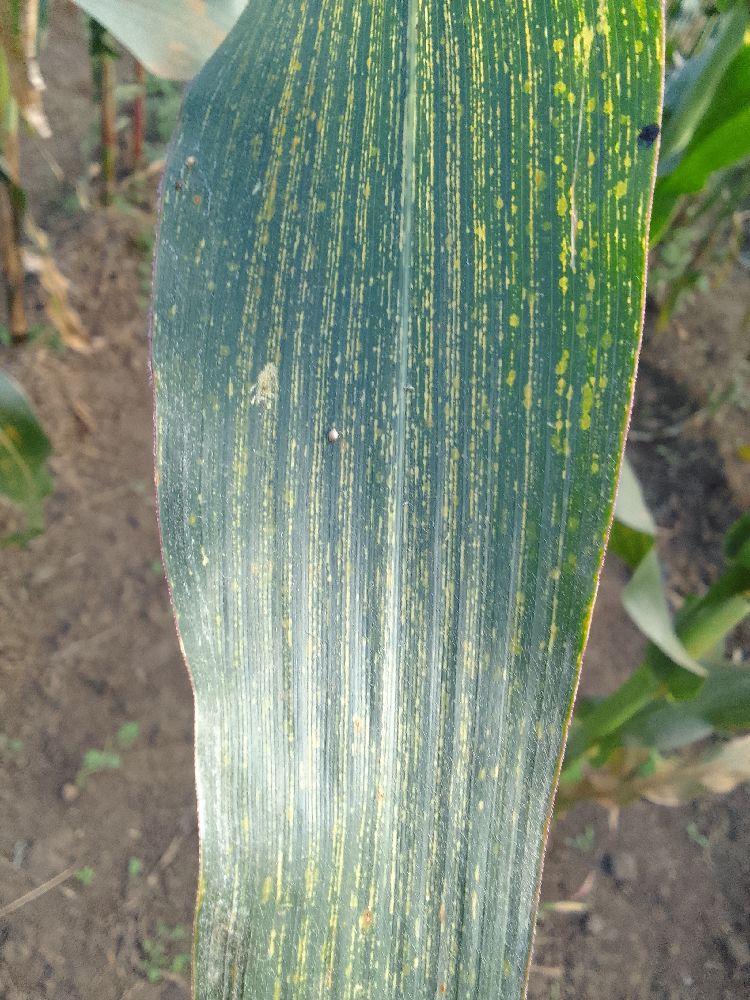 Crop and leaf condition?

maize, maize streak virus
